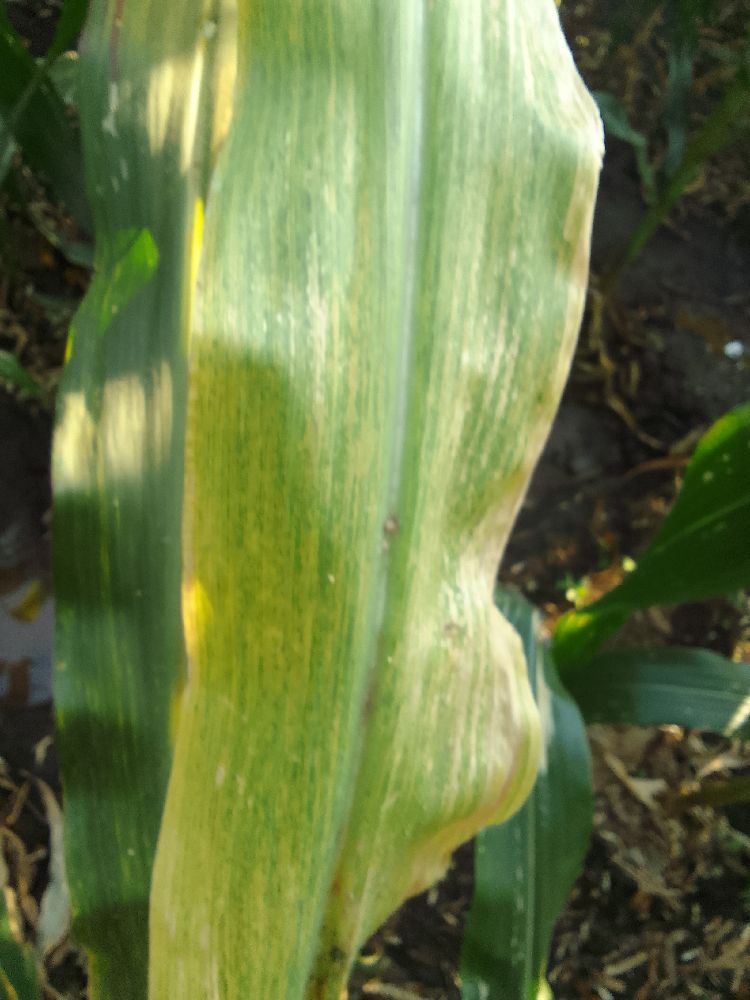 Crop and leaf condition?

maize, maize lethal necrosis
